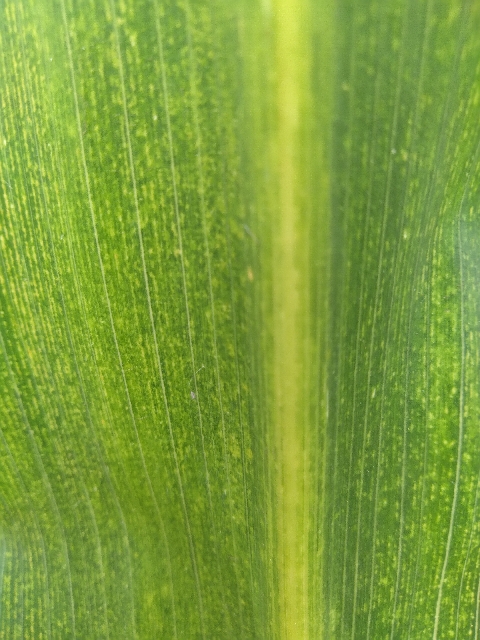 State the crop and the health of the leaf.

maize, maize lethal necrosis
